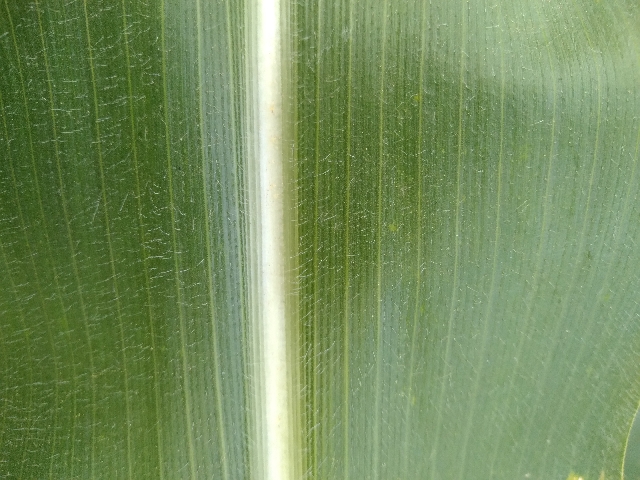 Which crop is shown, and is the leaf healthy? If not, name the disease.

maize, healthy
